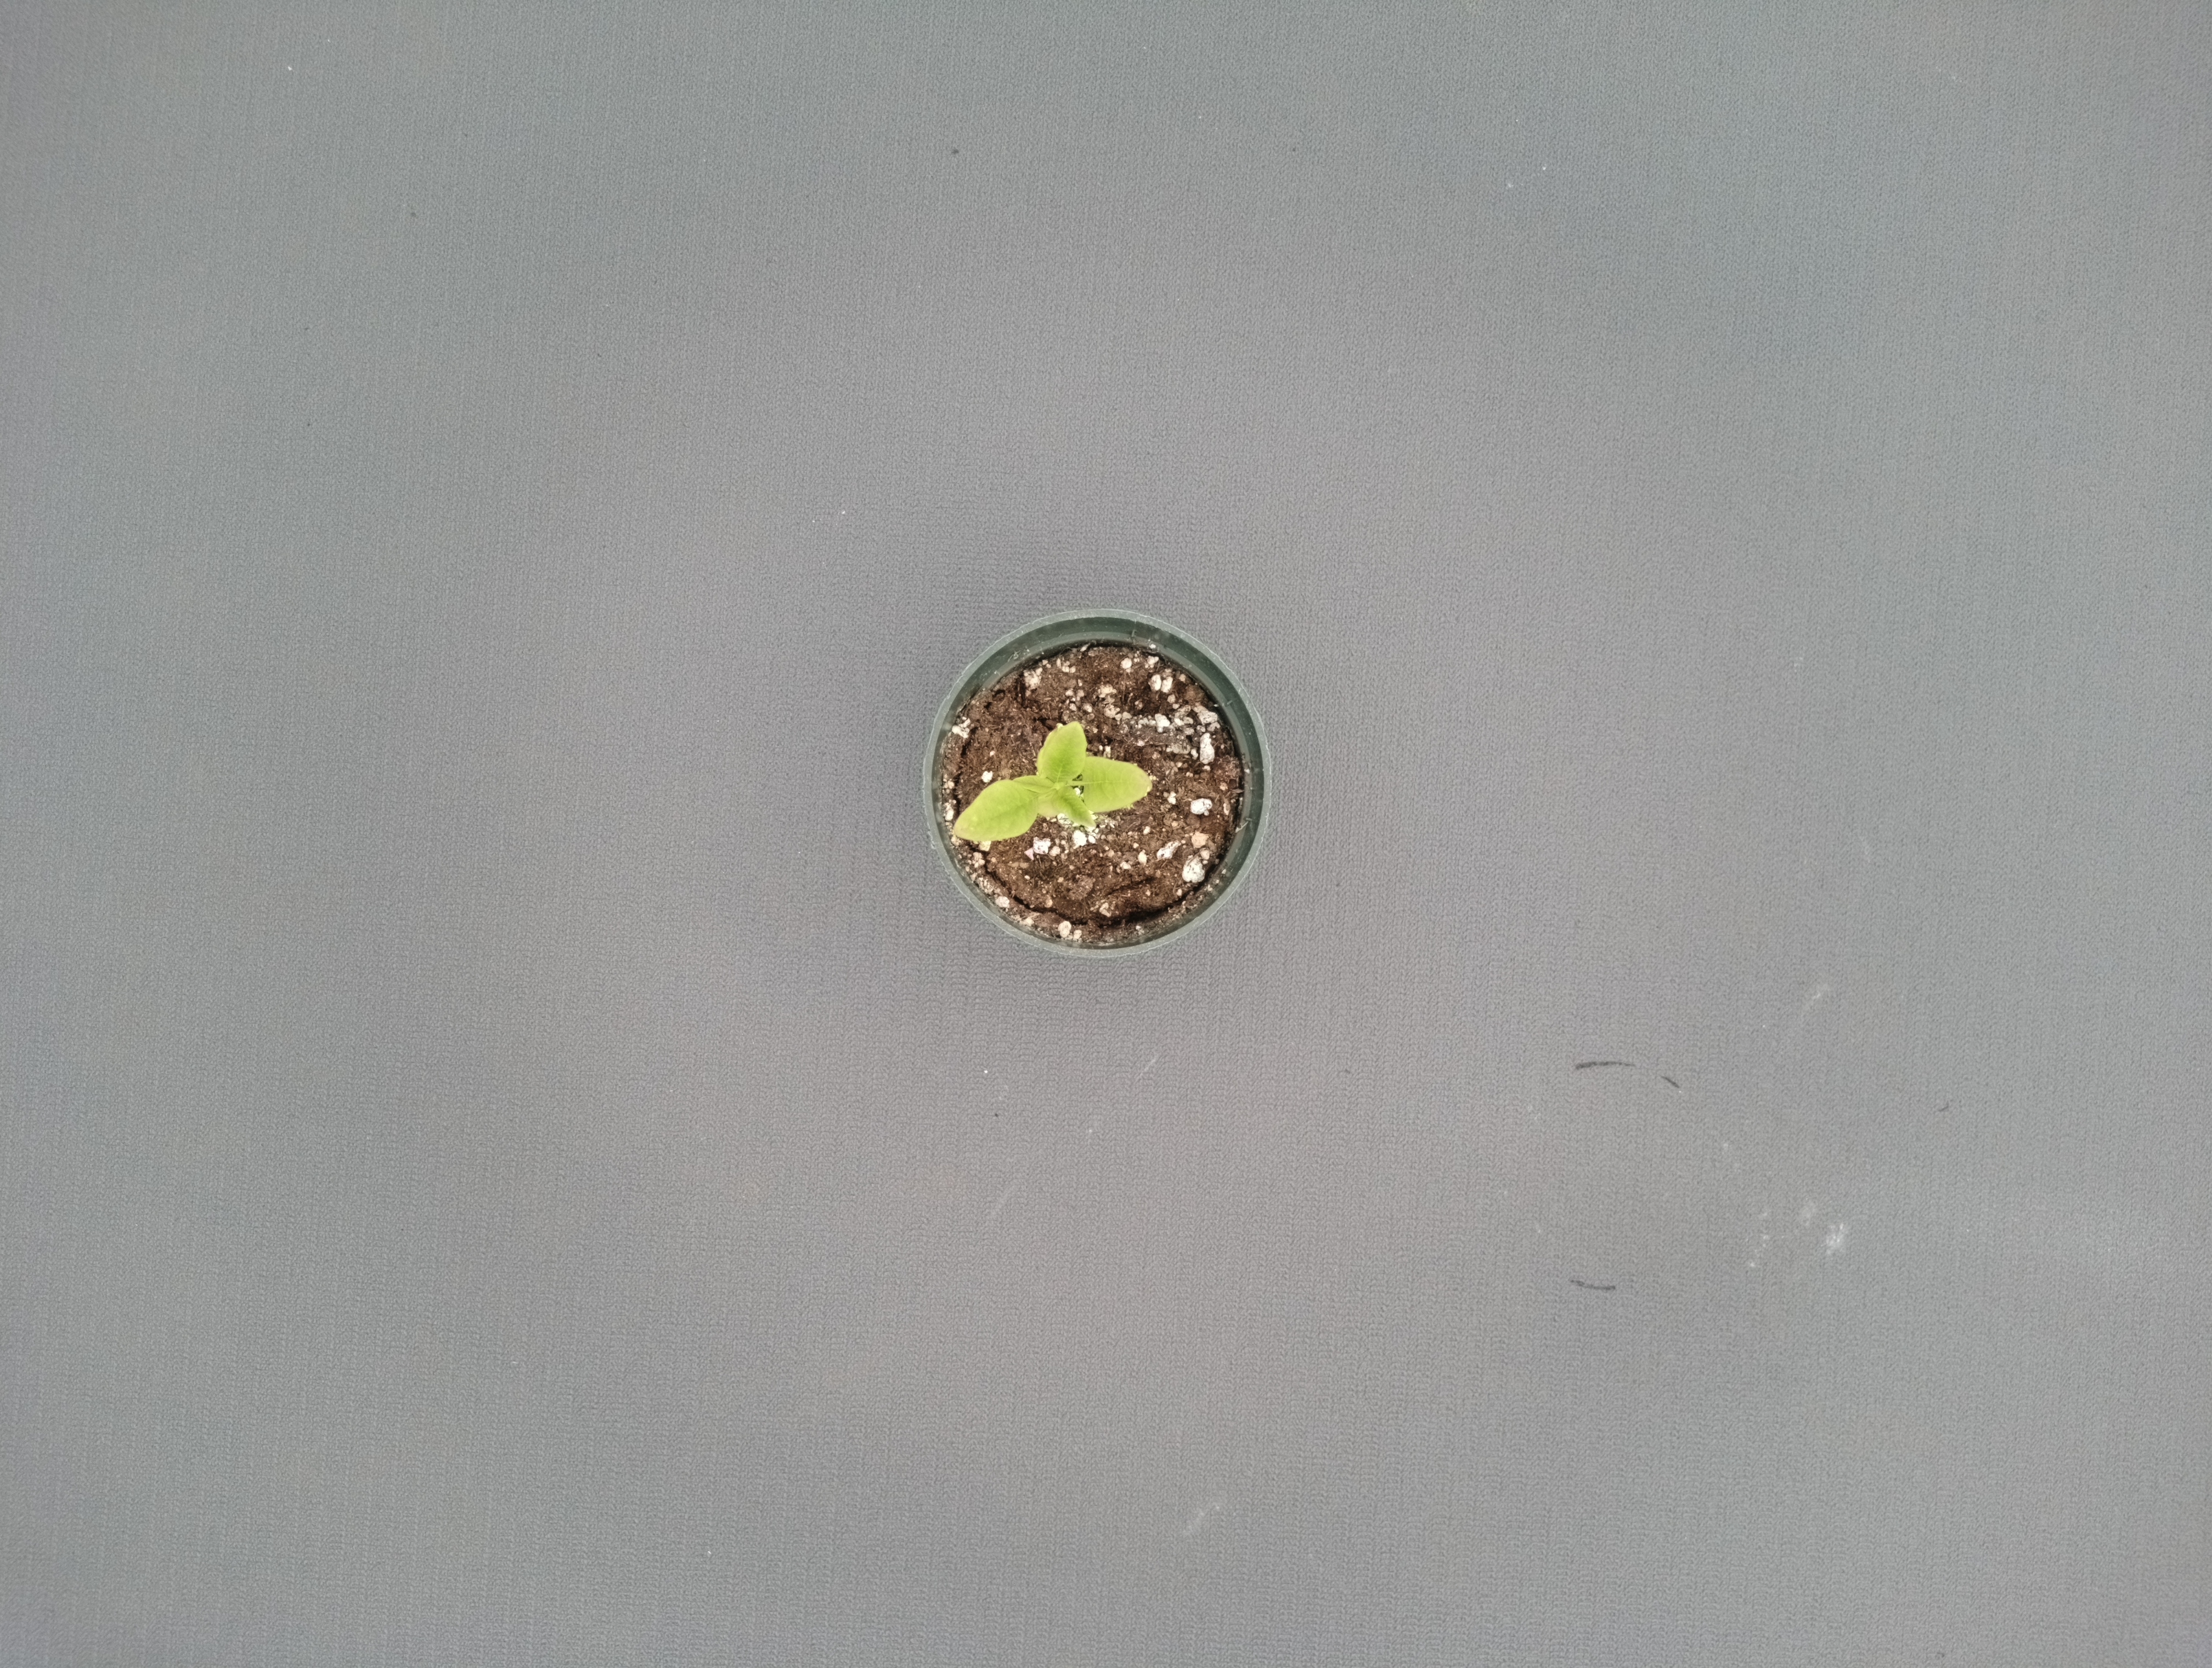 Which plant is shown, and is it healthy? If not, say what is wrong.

waterhemp, chlorosis only
